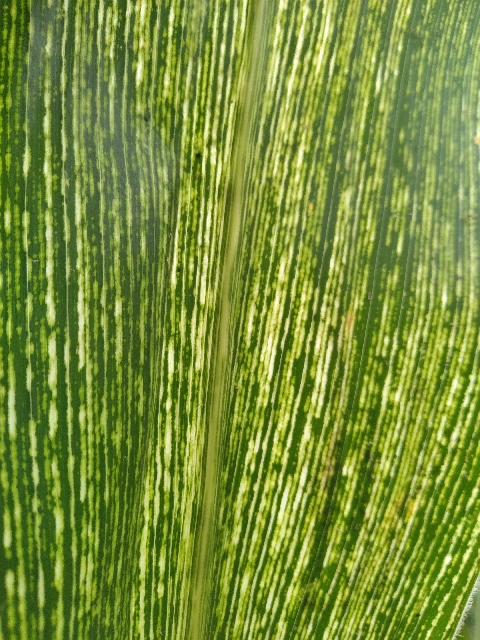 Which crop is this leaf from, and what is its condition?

maize, maize streak virus
